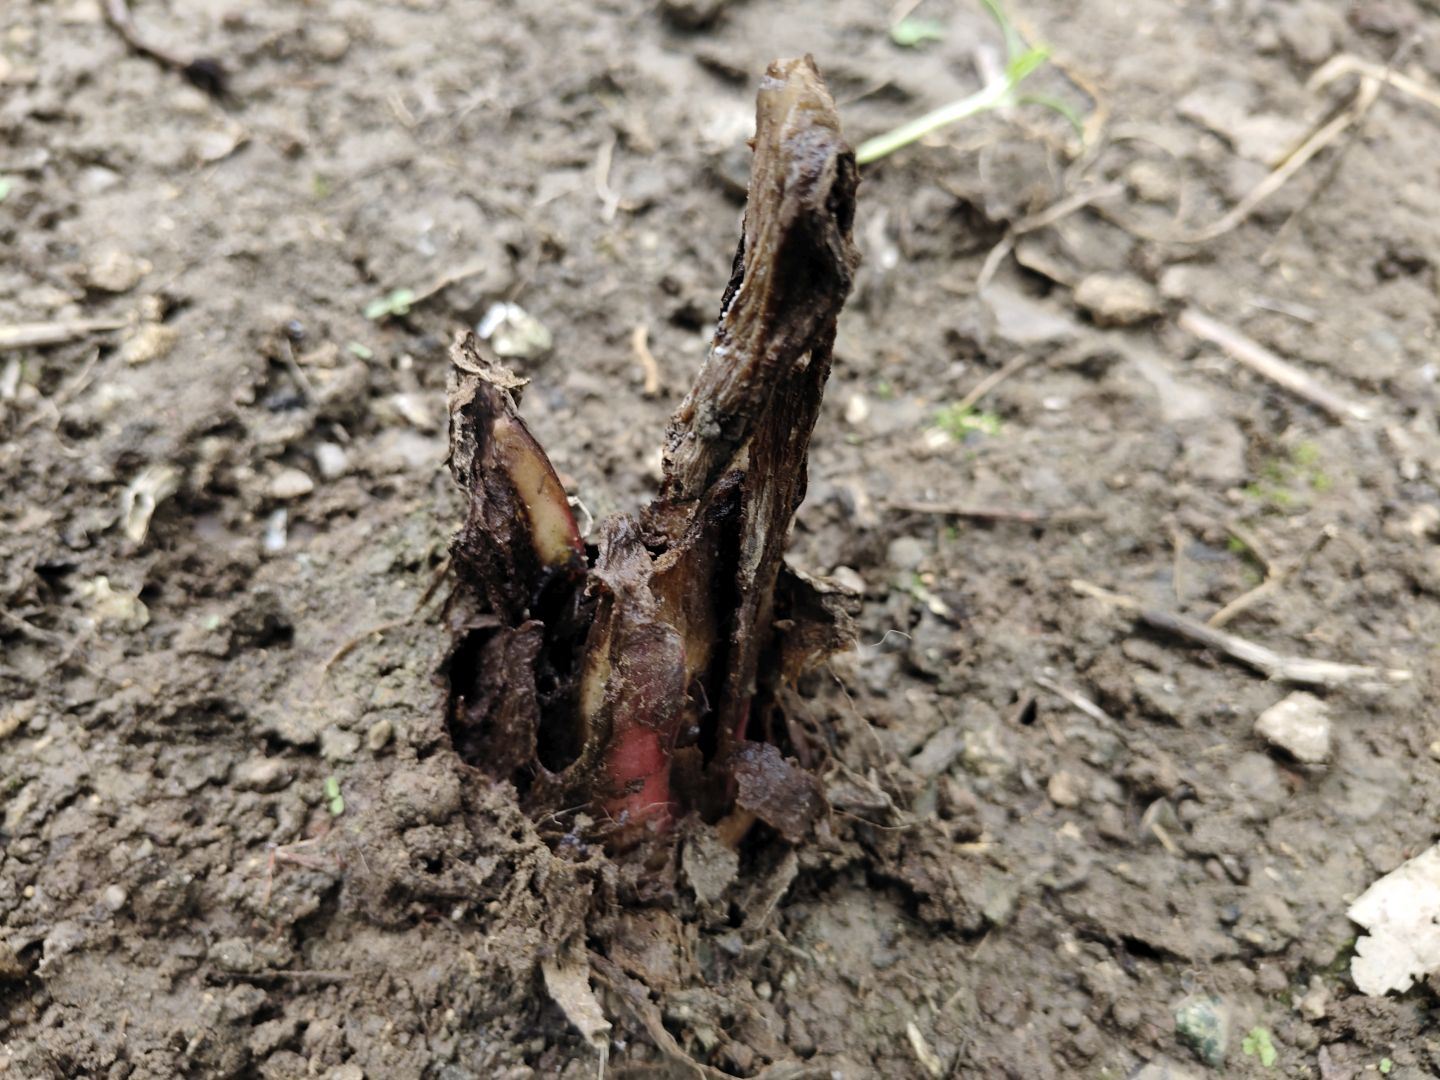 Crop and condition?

taro, root rot
